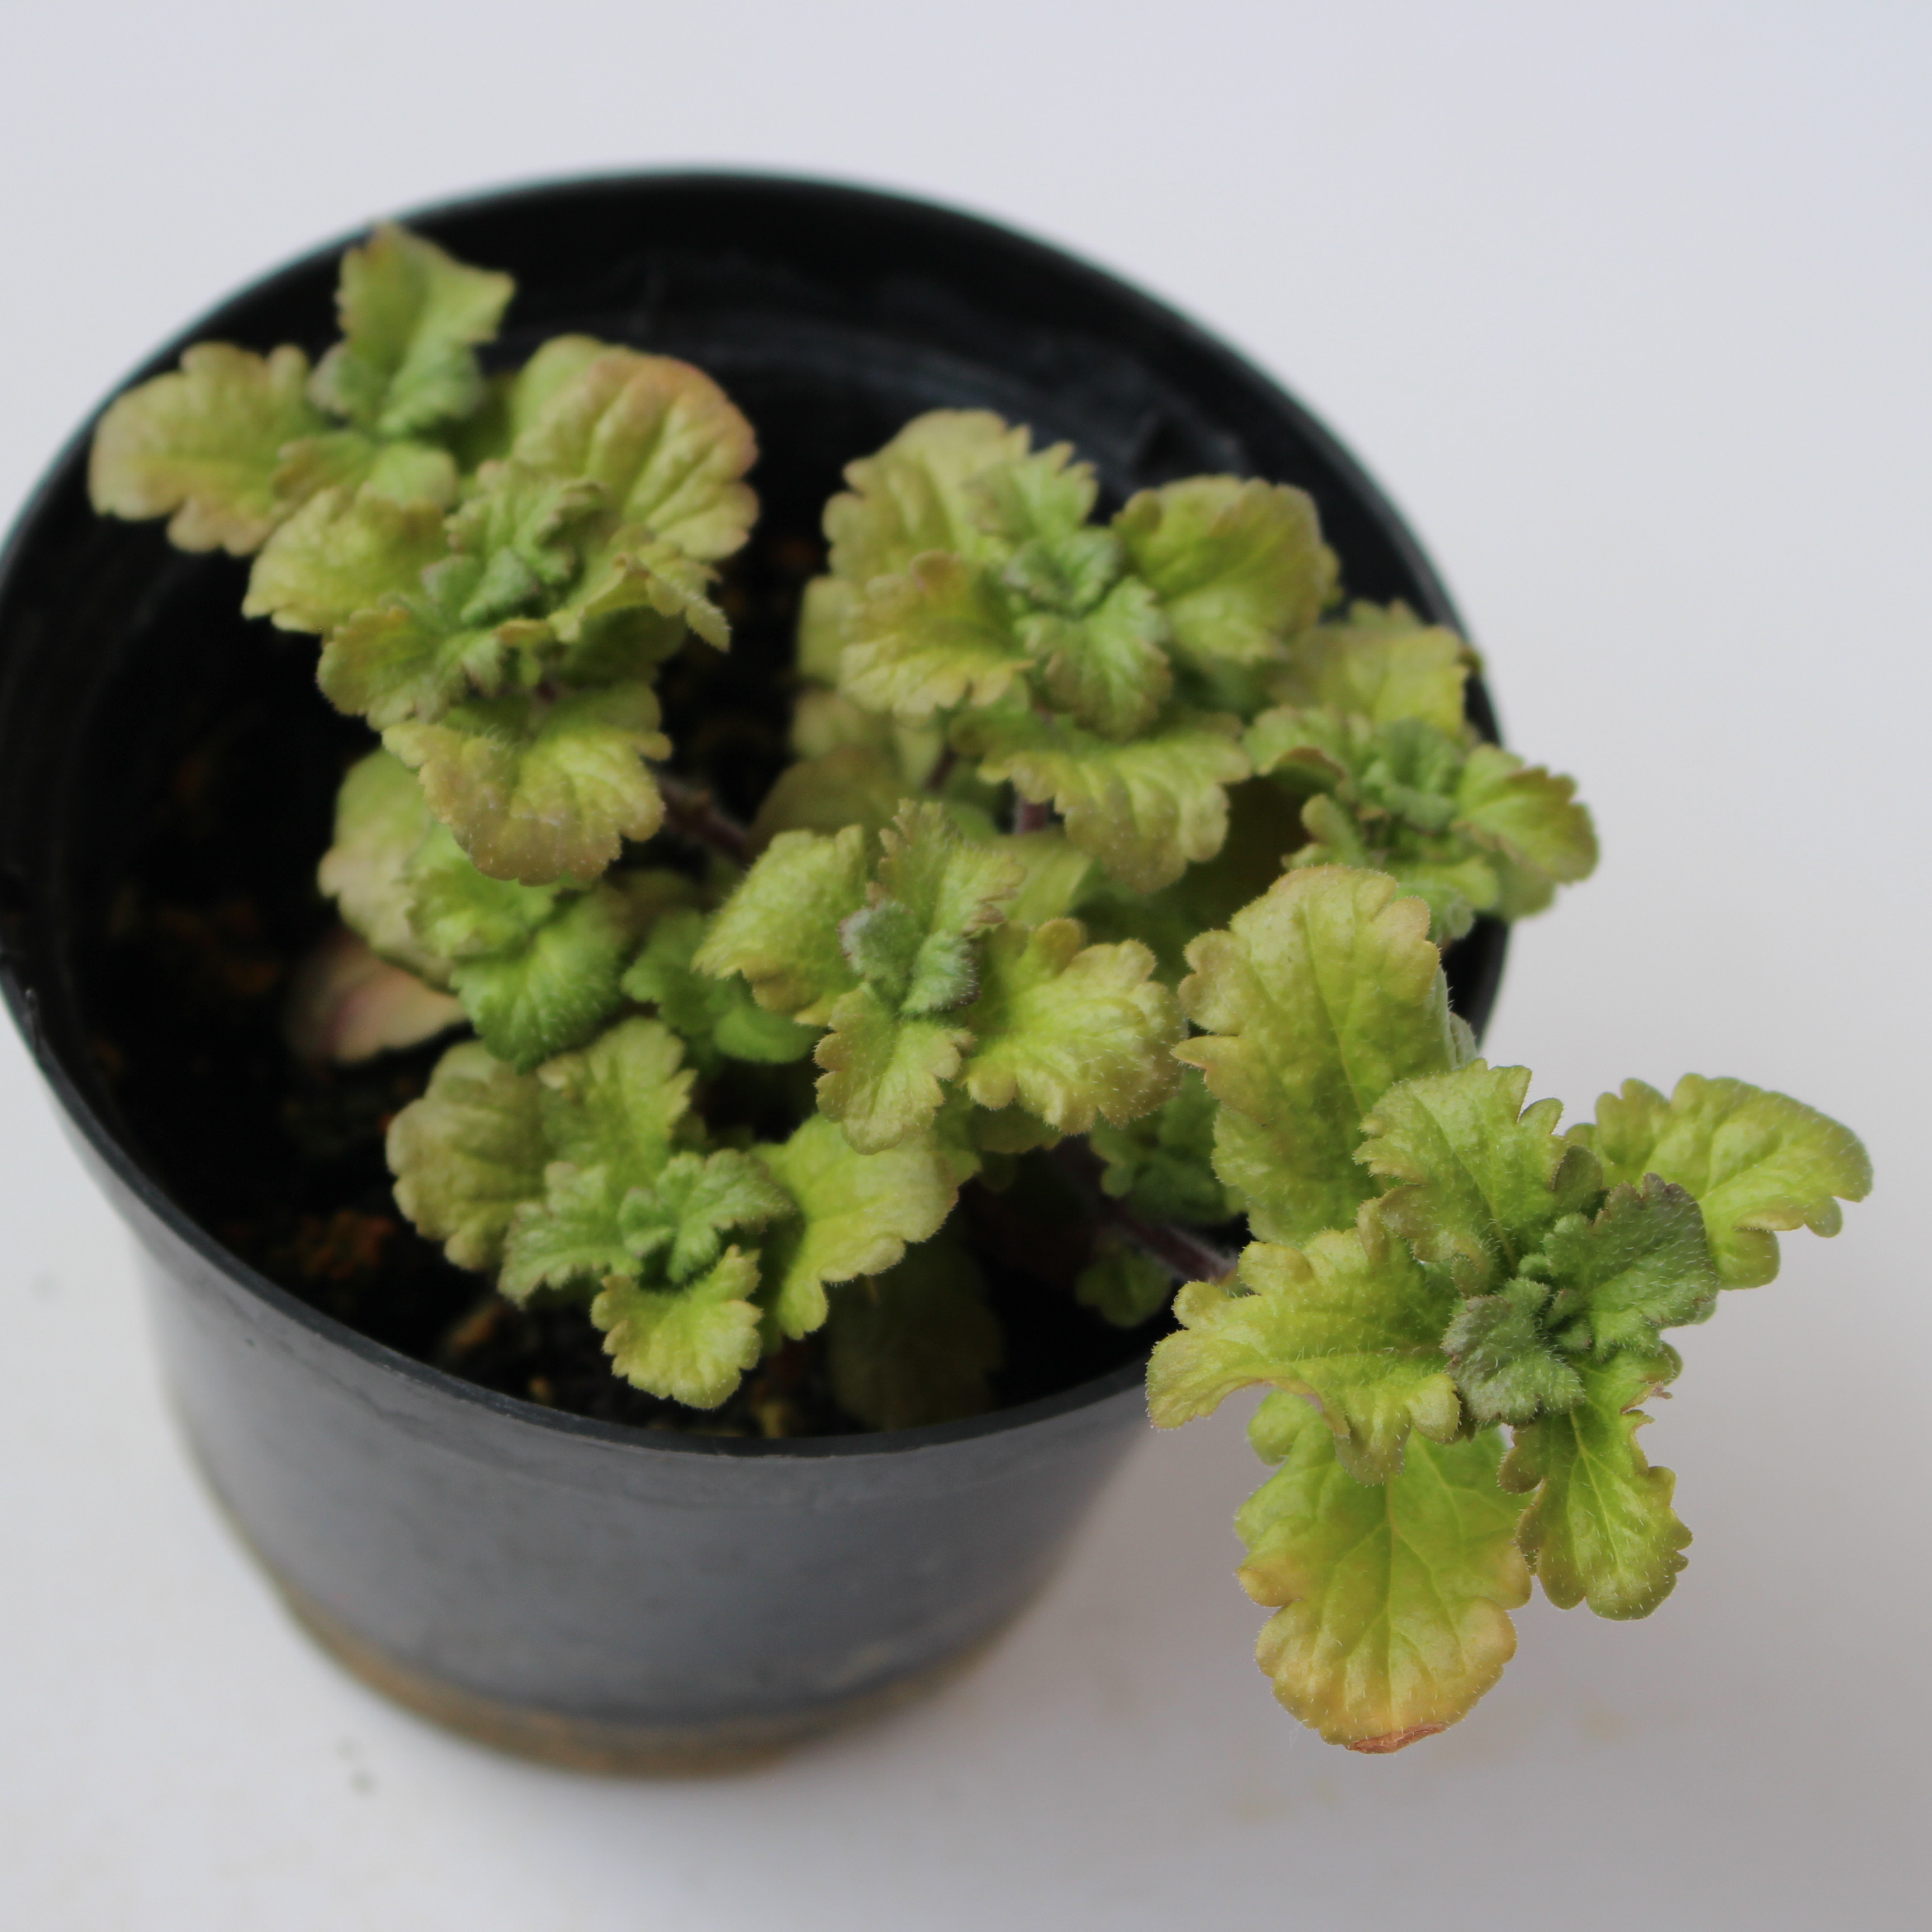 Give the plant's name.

Veronica persica
